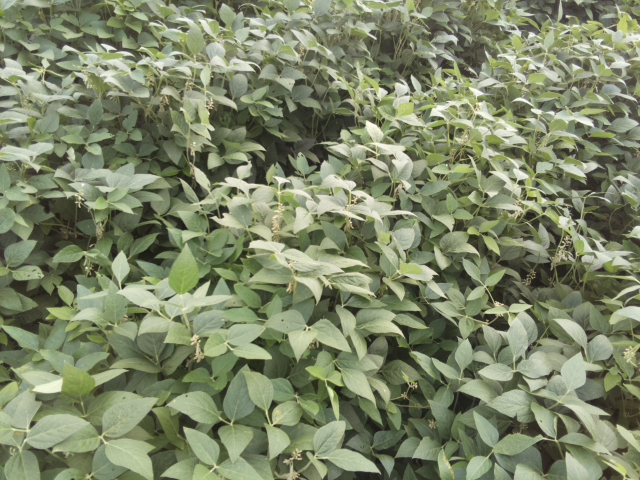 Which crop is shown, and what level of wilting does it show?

soybean, leaves with no wilting
